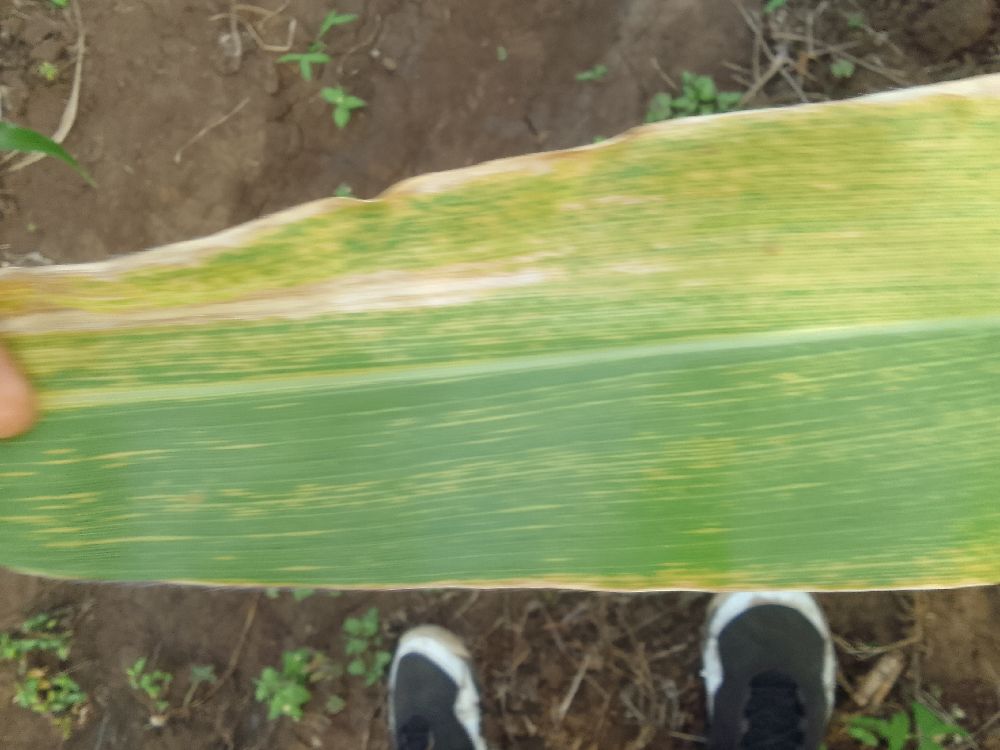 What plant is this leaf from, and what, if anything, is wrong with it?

maize, maize lethal necrosis
